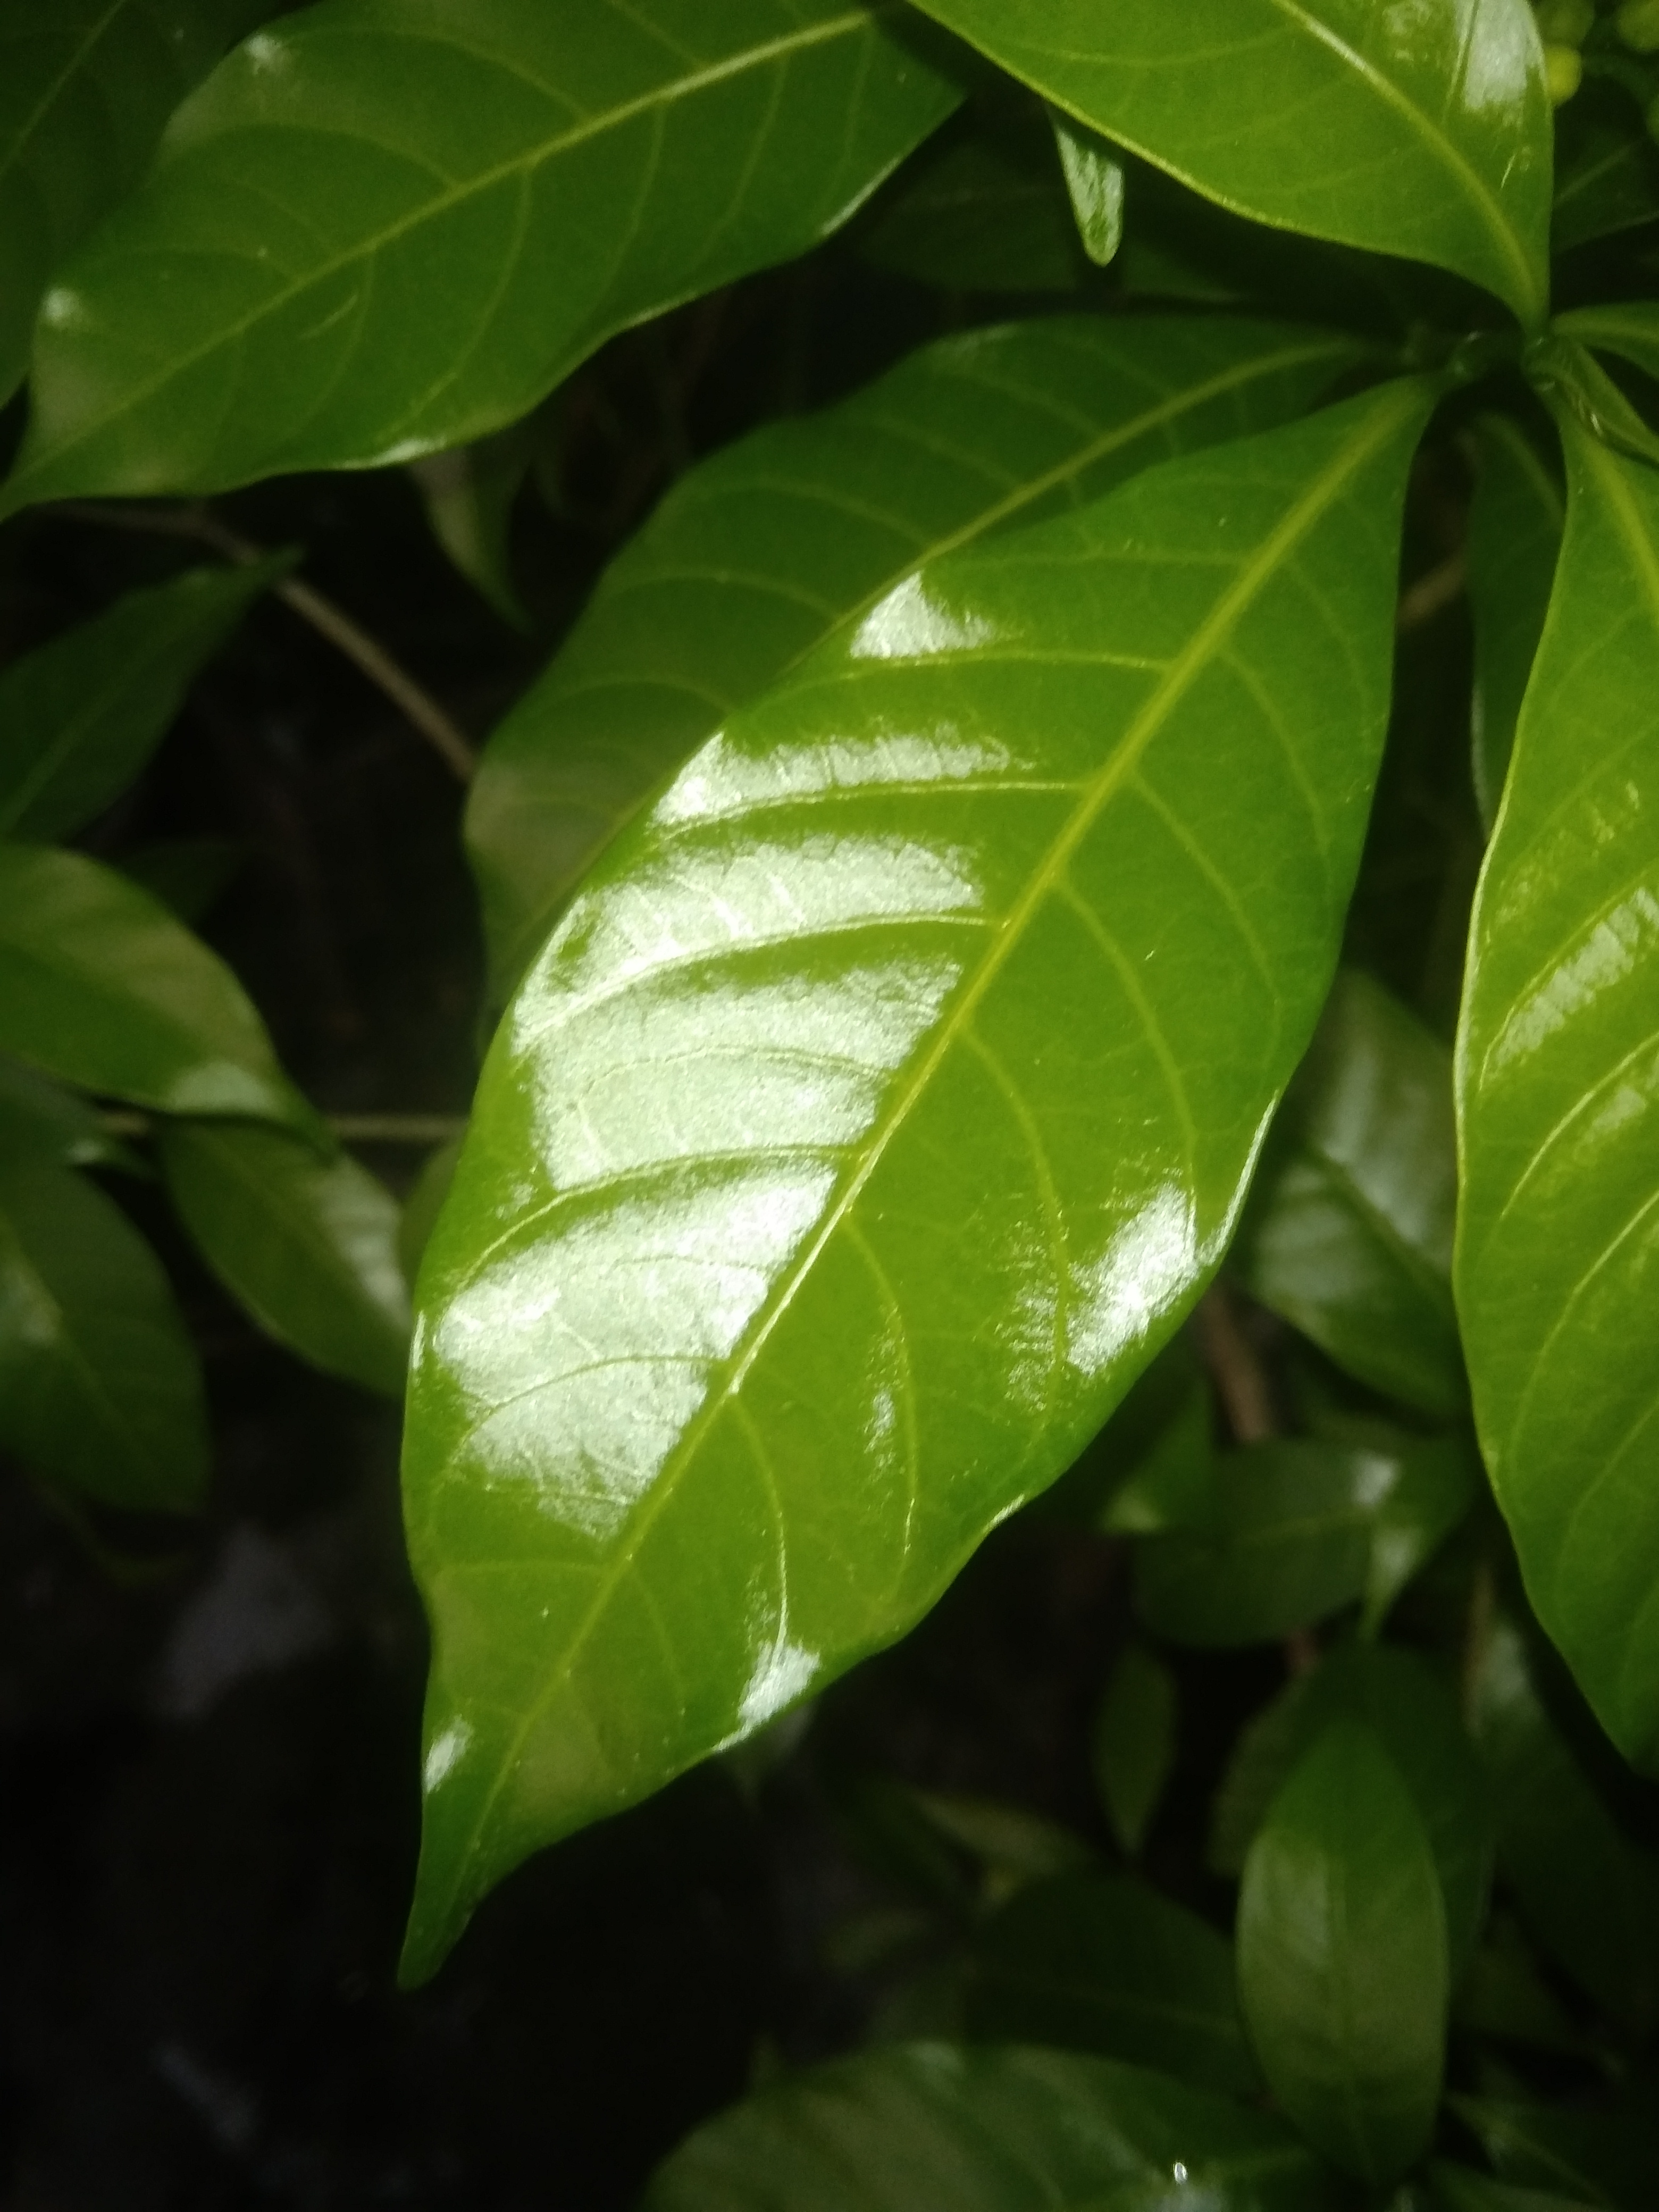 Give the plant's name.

togor
